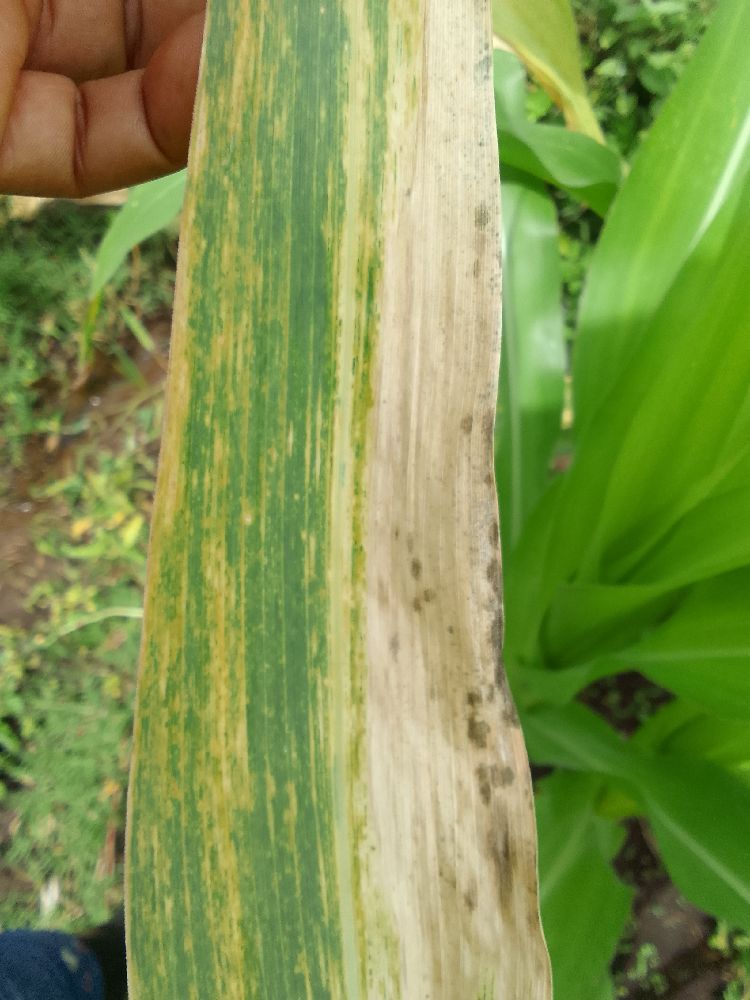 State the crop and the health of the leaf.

maize, maize lethal necrosis
